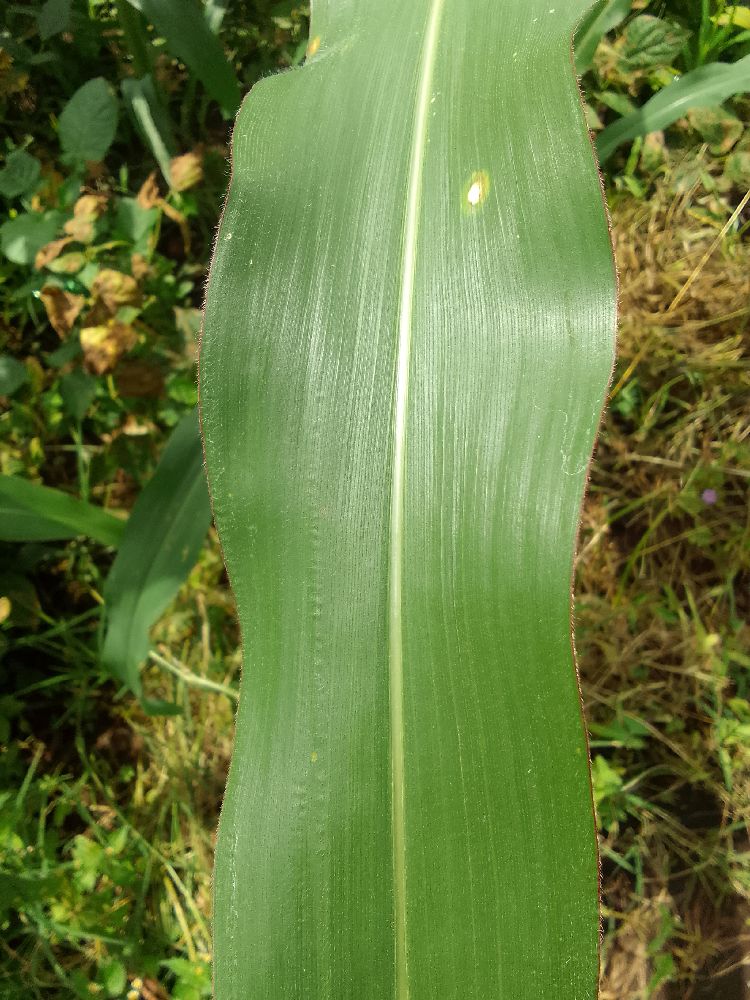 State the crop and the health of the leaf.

maize, healthy
